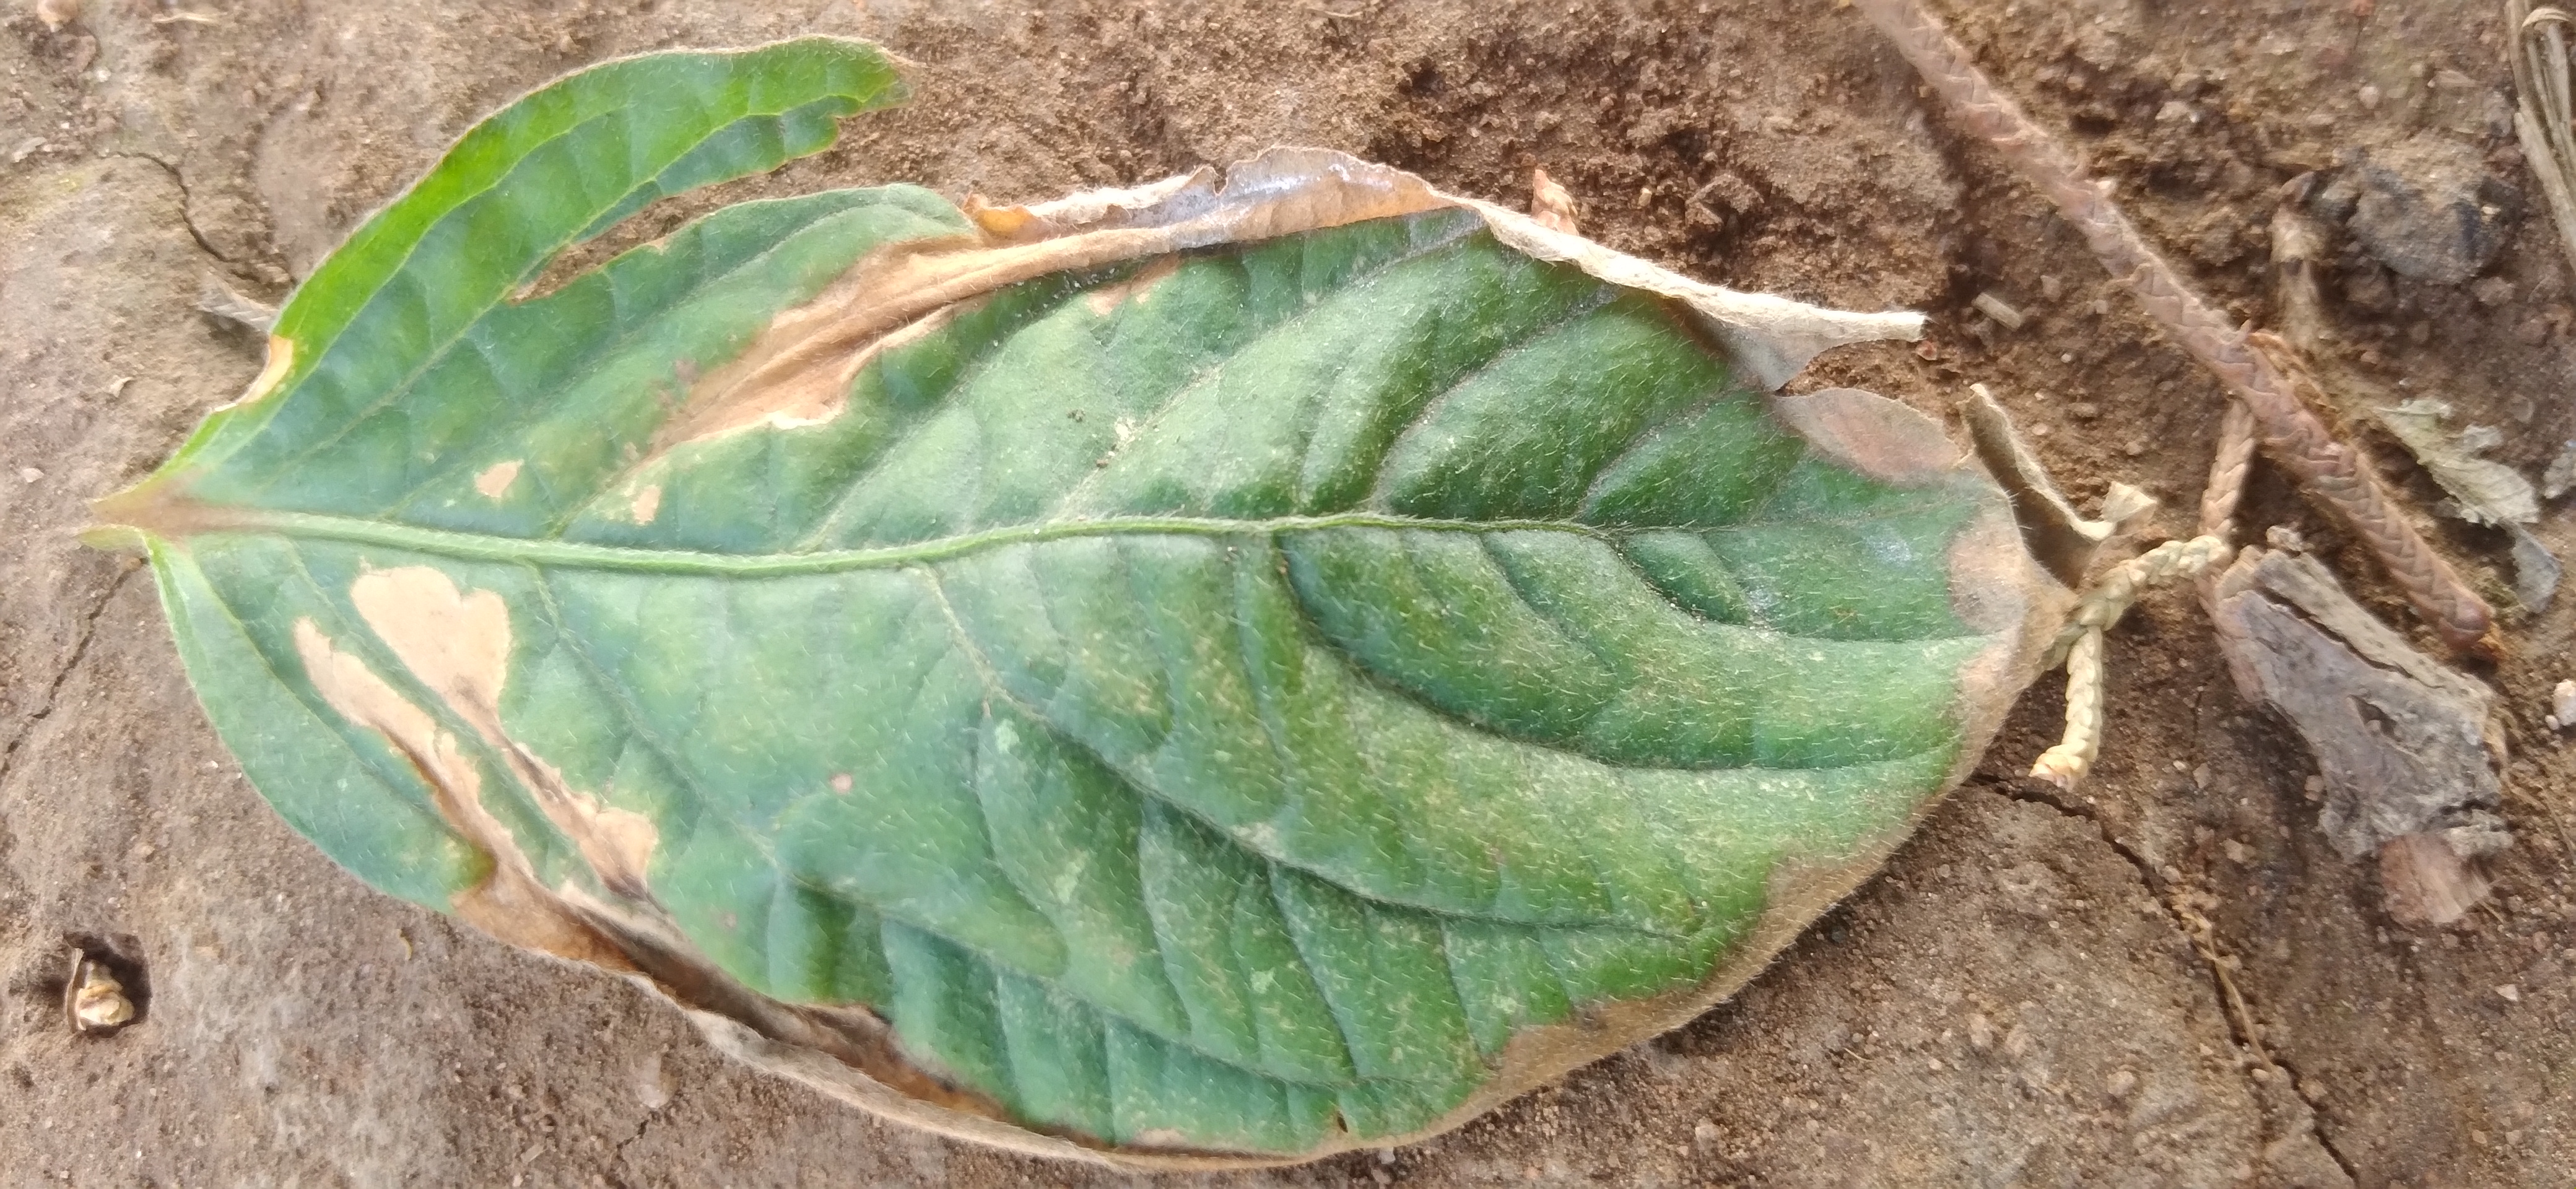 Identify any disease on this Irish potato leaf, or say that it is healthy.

early blight
